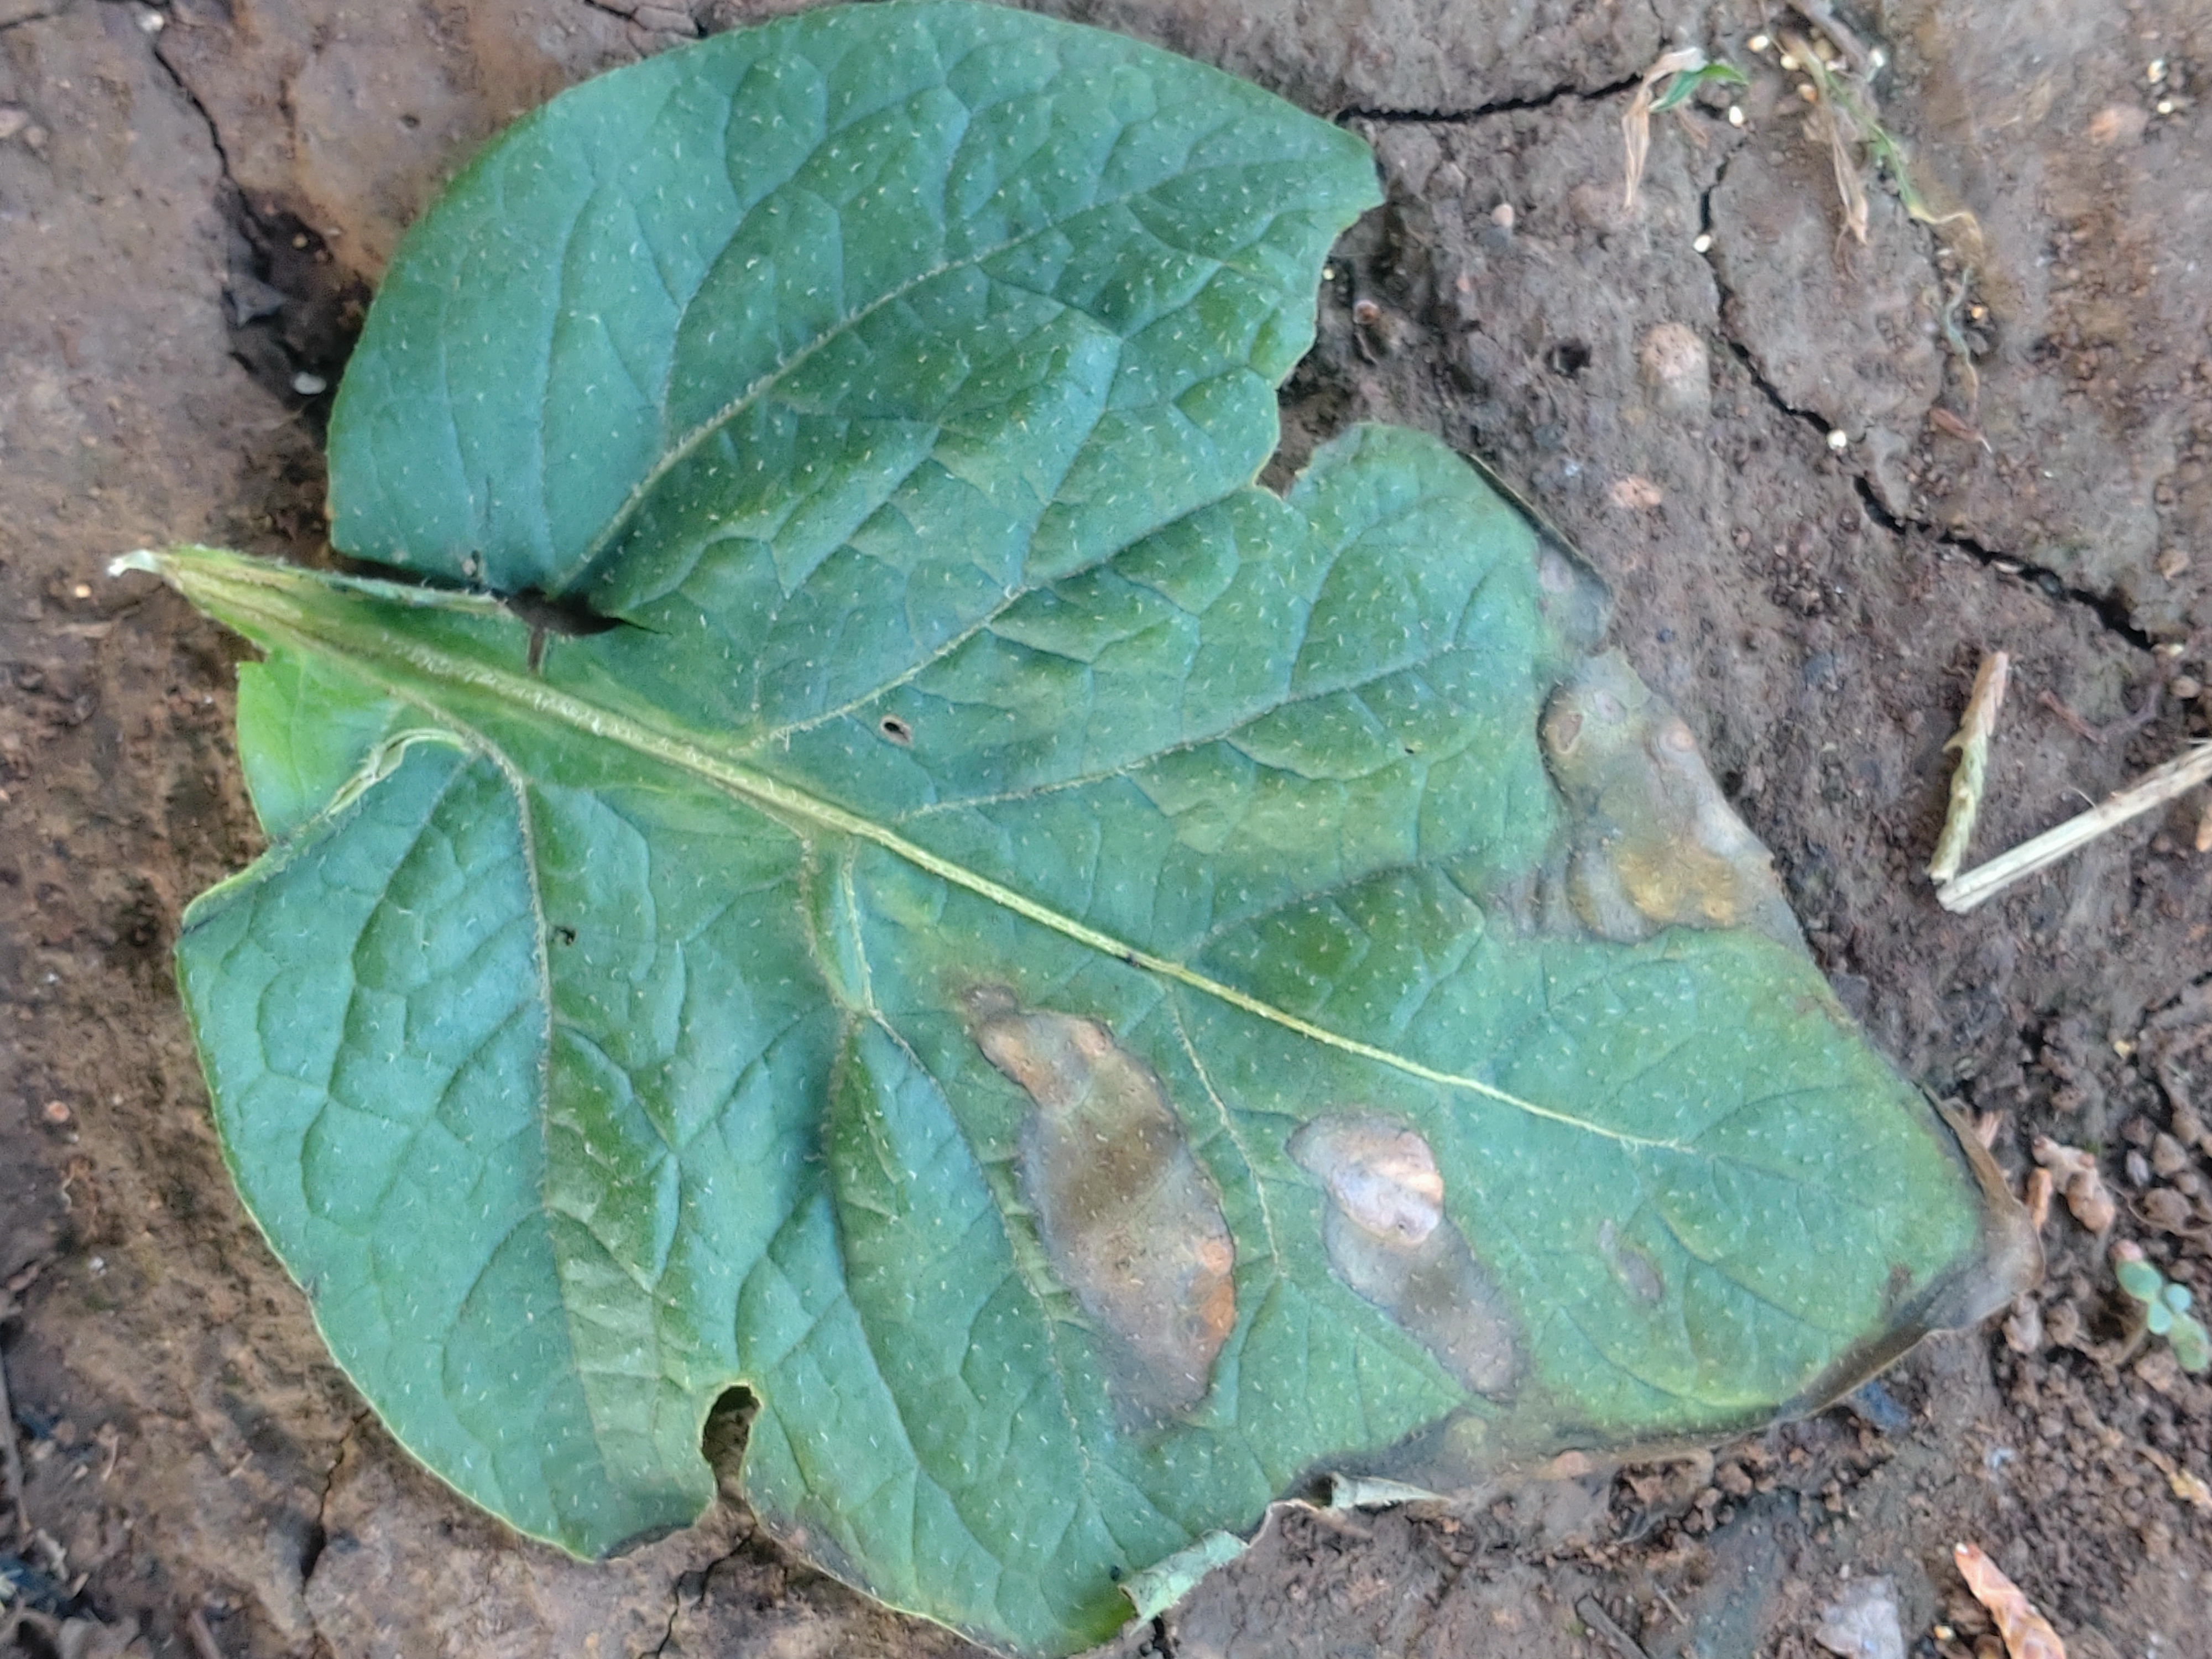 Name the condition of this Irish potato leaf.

early blight
